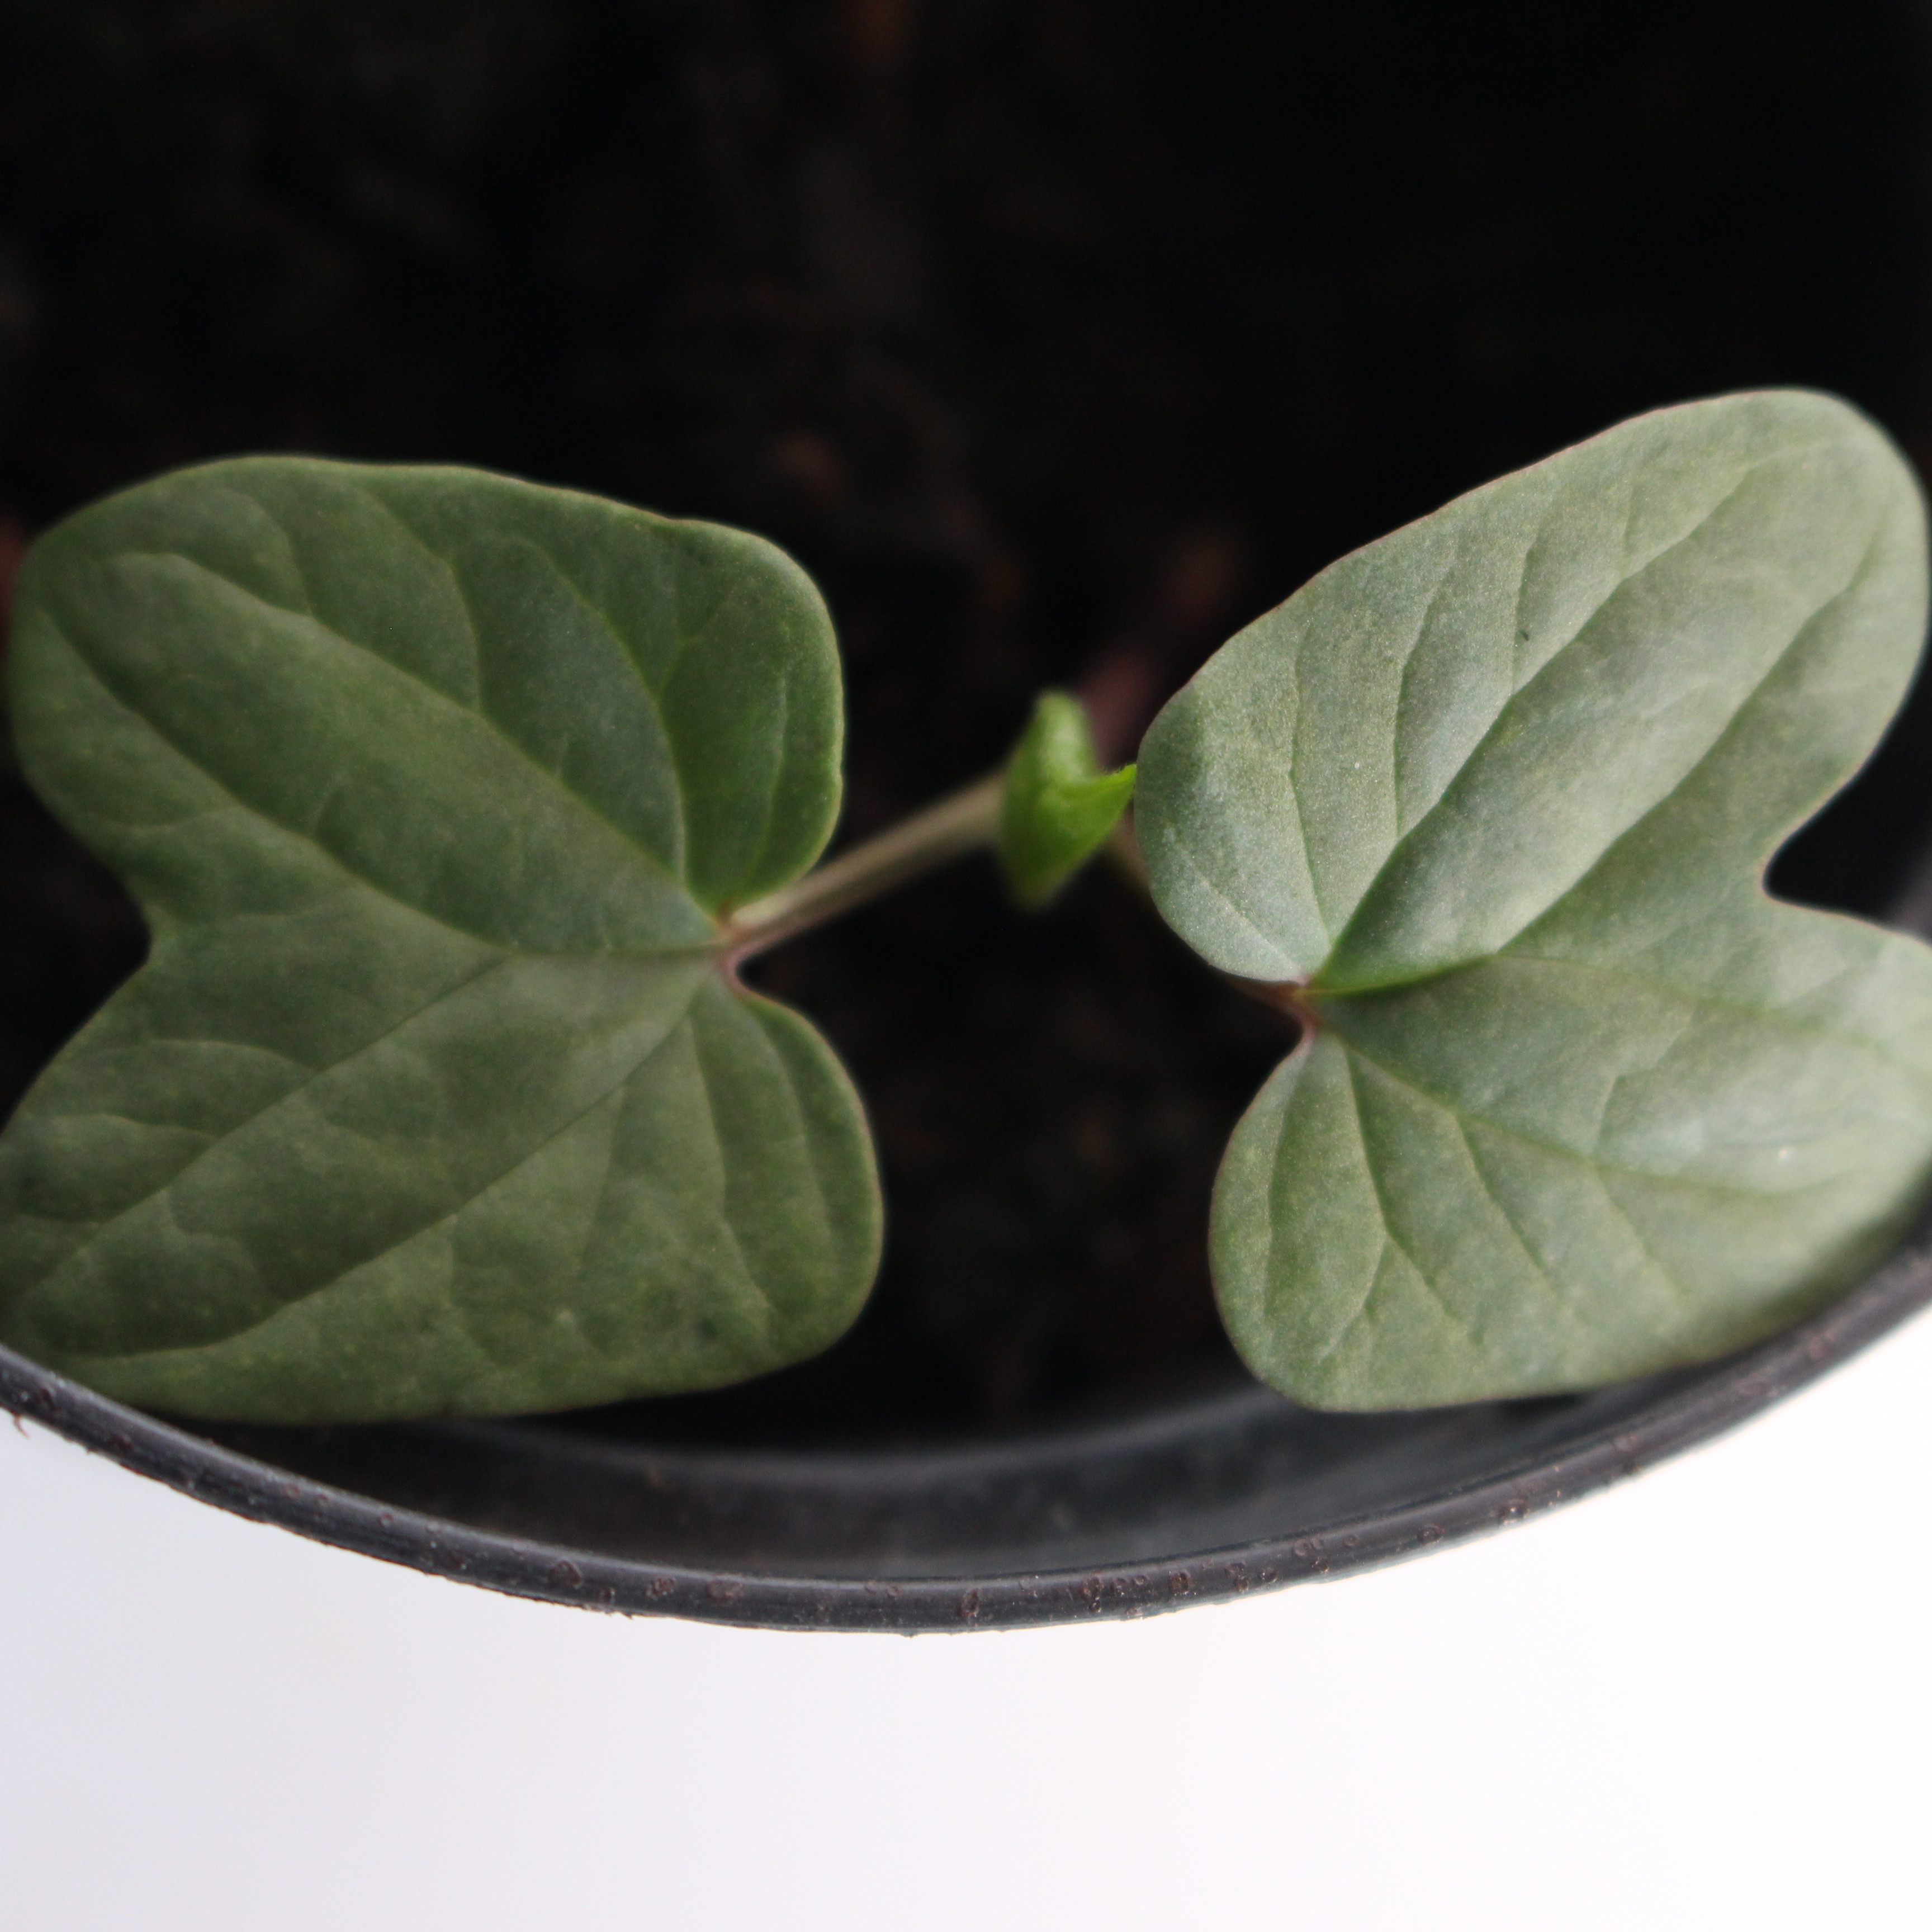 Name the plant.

Convolvulus arvensis
